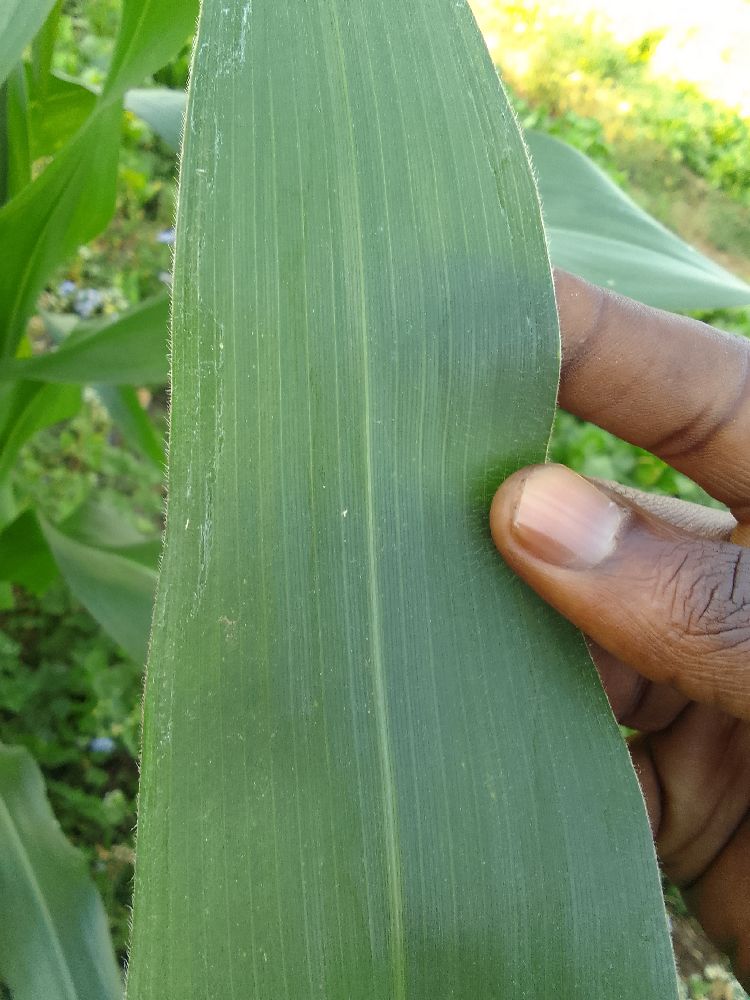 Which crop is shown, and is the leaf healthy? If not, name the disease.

maize, healthy
